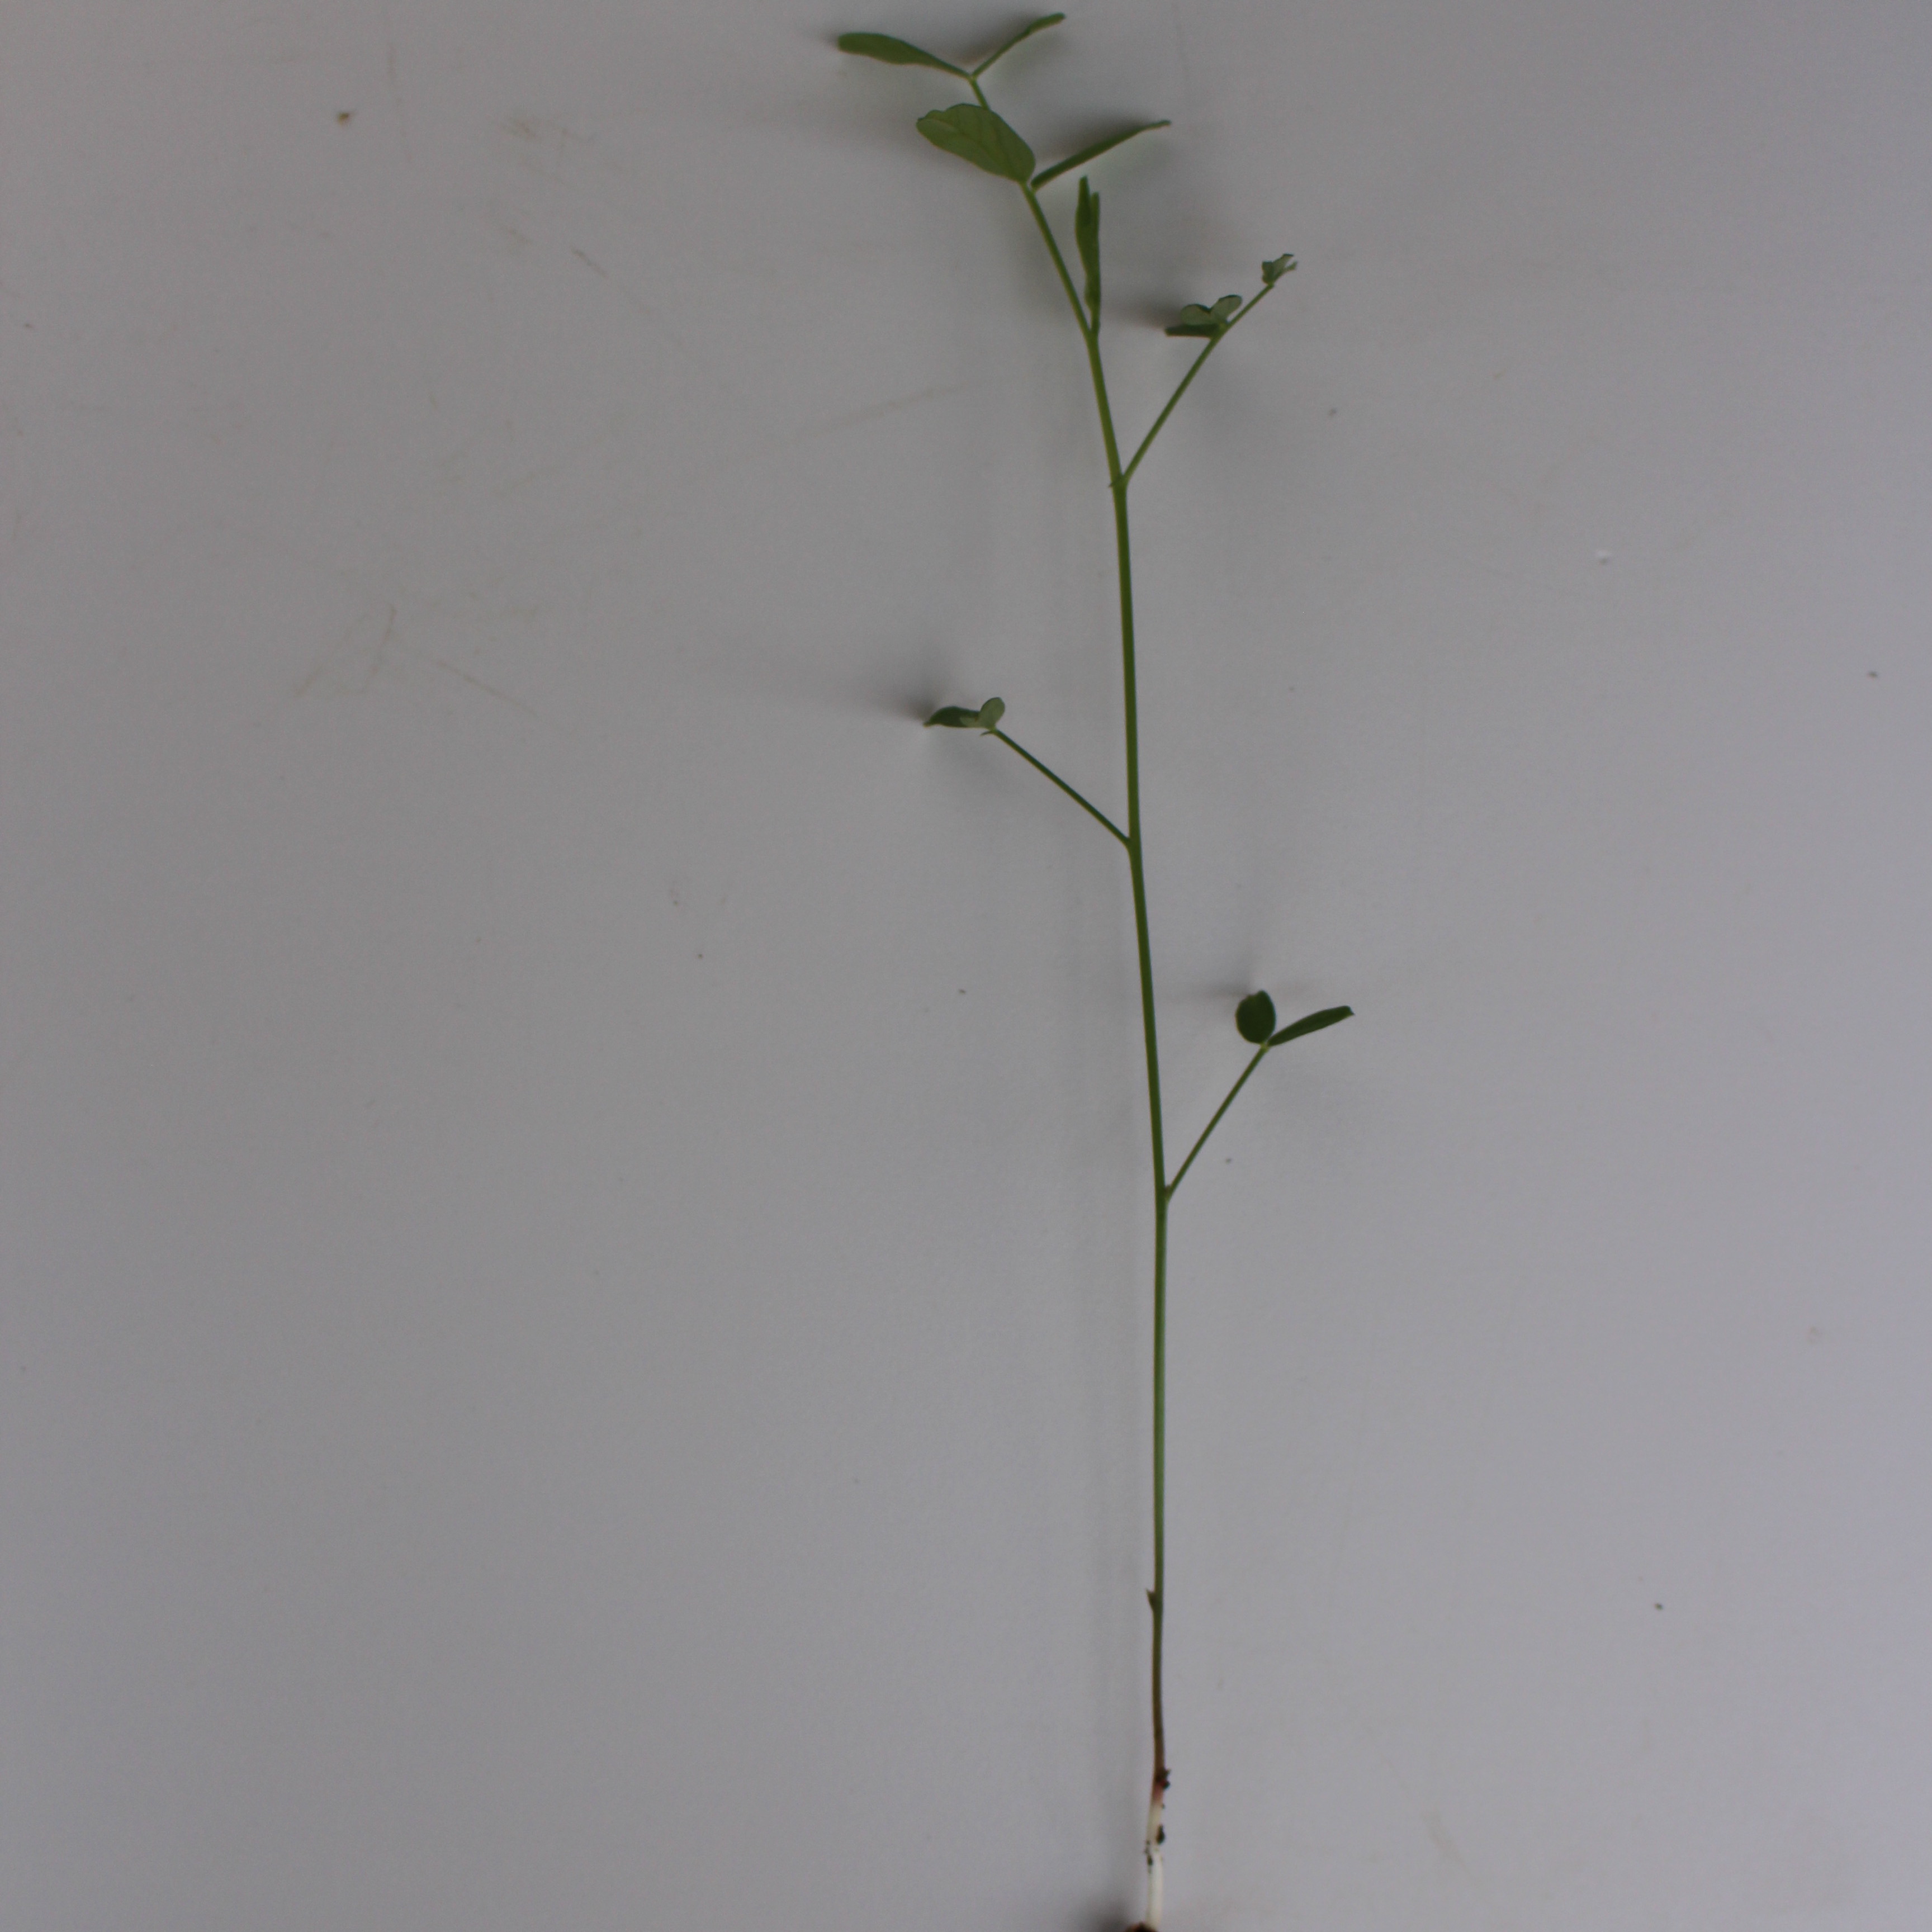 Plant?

Vicia sativa
